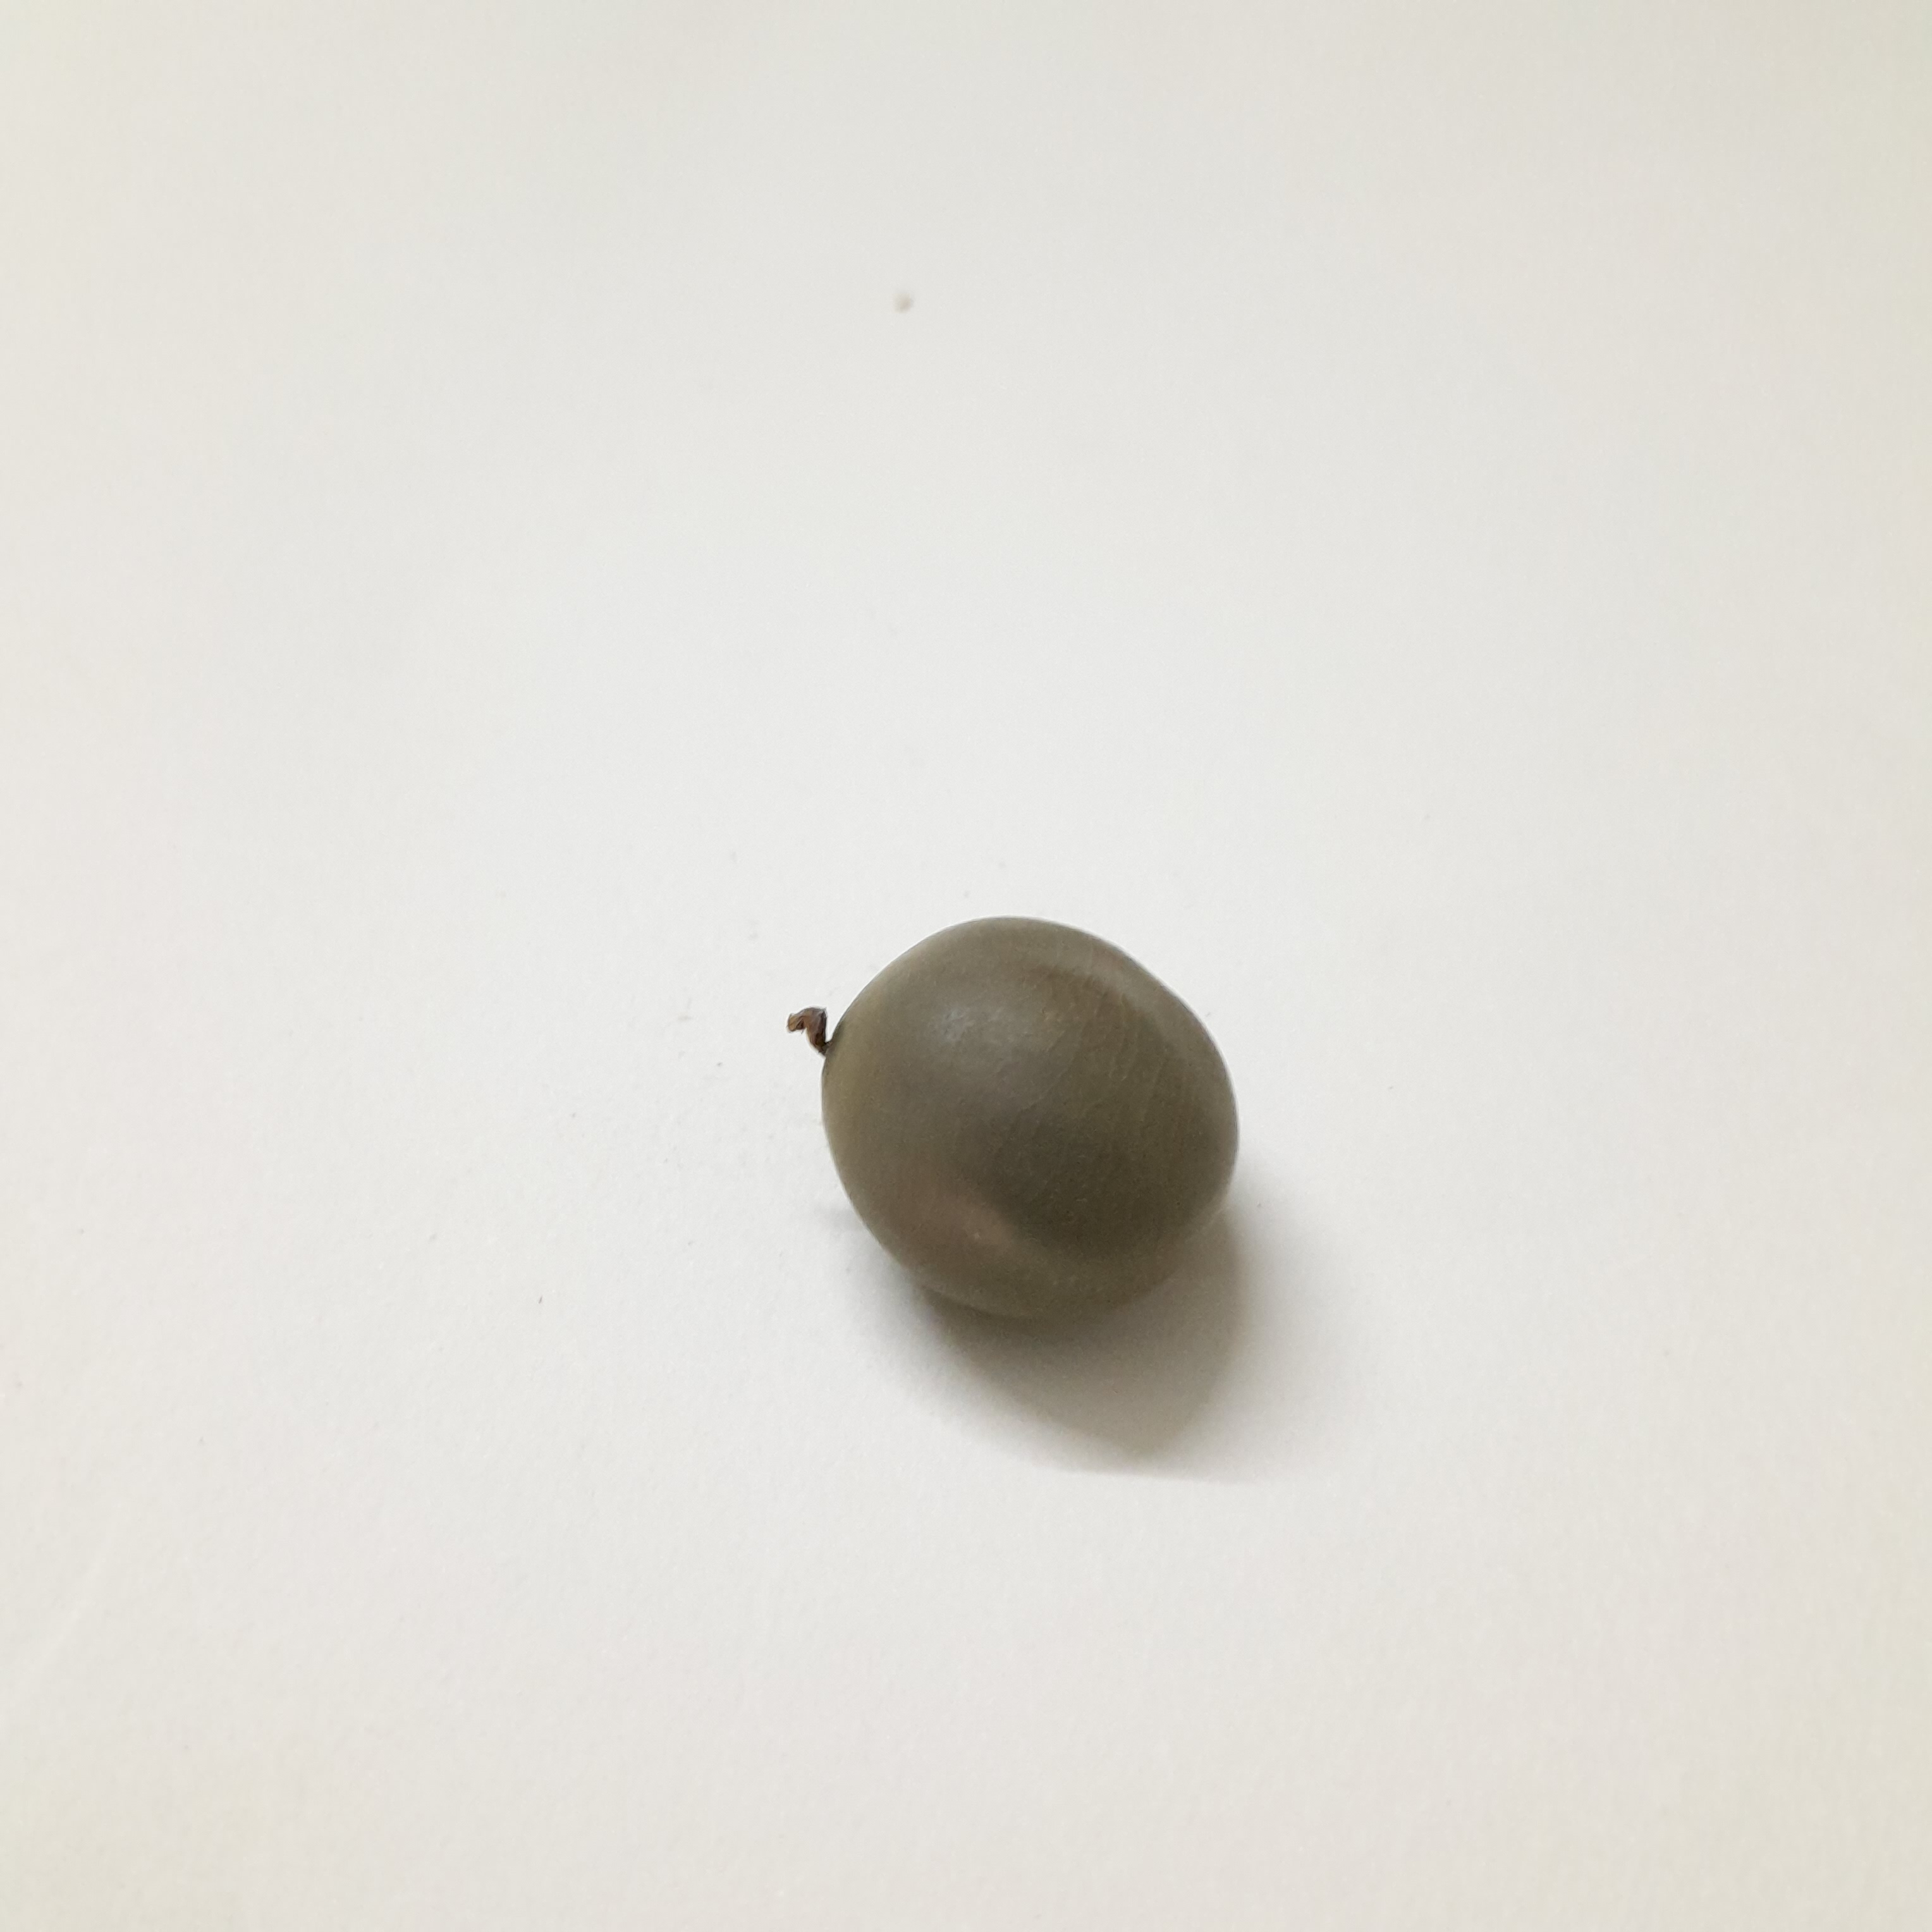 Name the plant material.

sagargota
